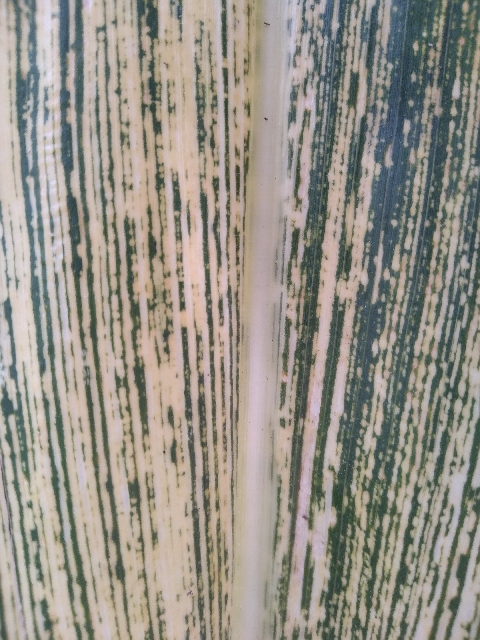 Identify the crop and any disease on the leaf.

maize, maize streak virus
